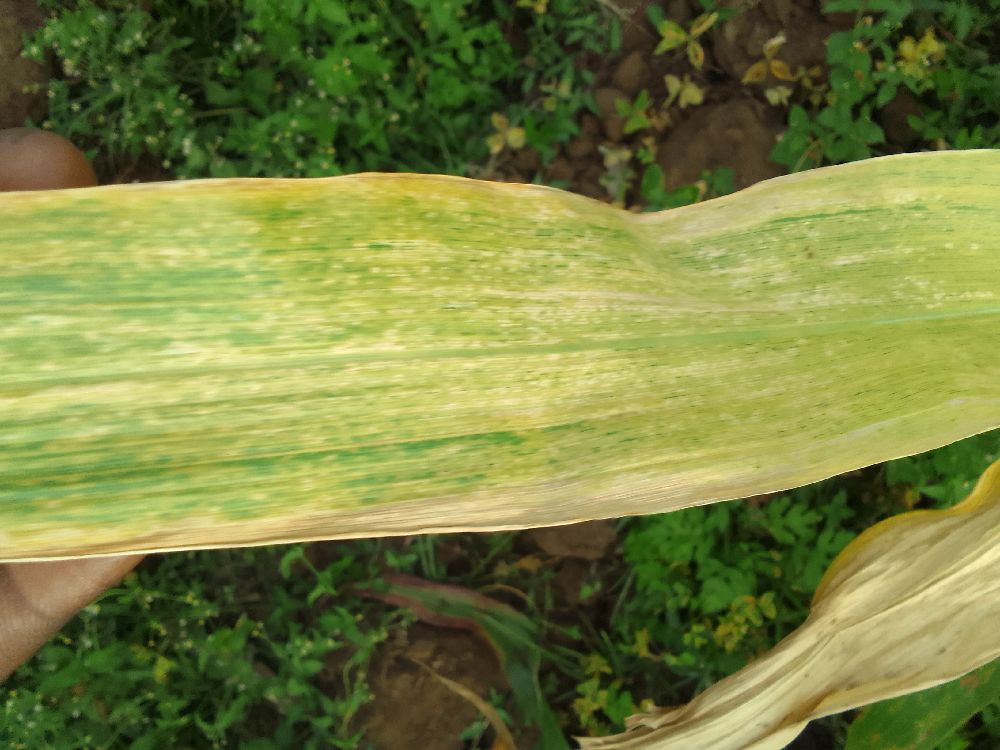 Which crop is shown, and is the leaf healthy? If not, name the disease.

maize, maize lethal necrosis
